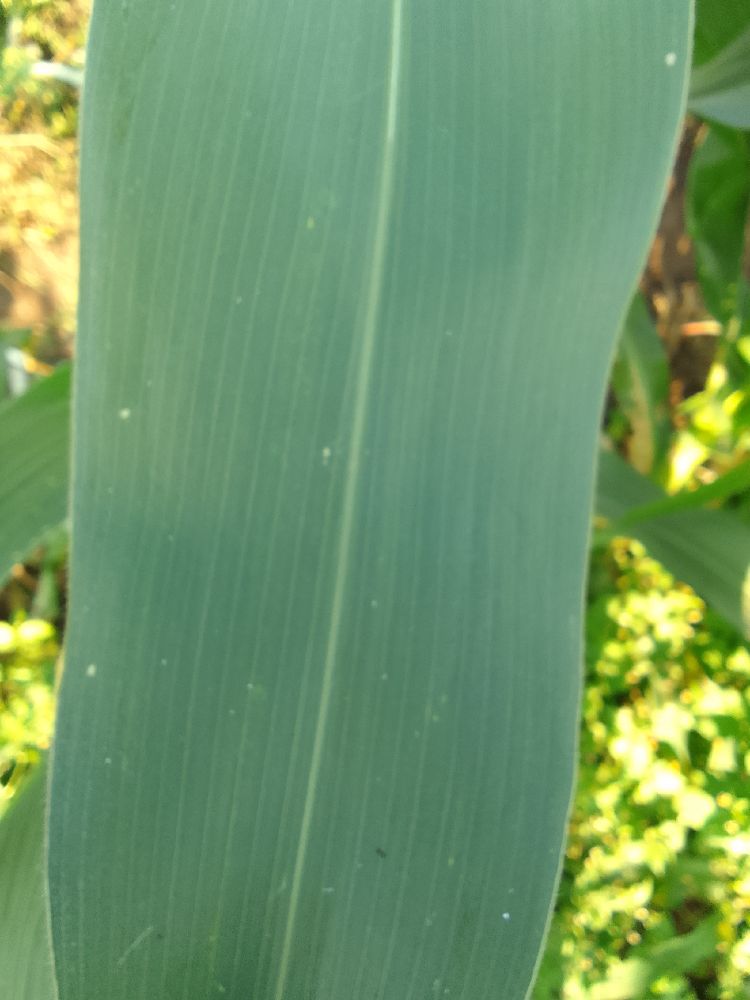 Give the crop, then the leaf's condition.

maize, healthy
